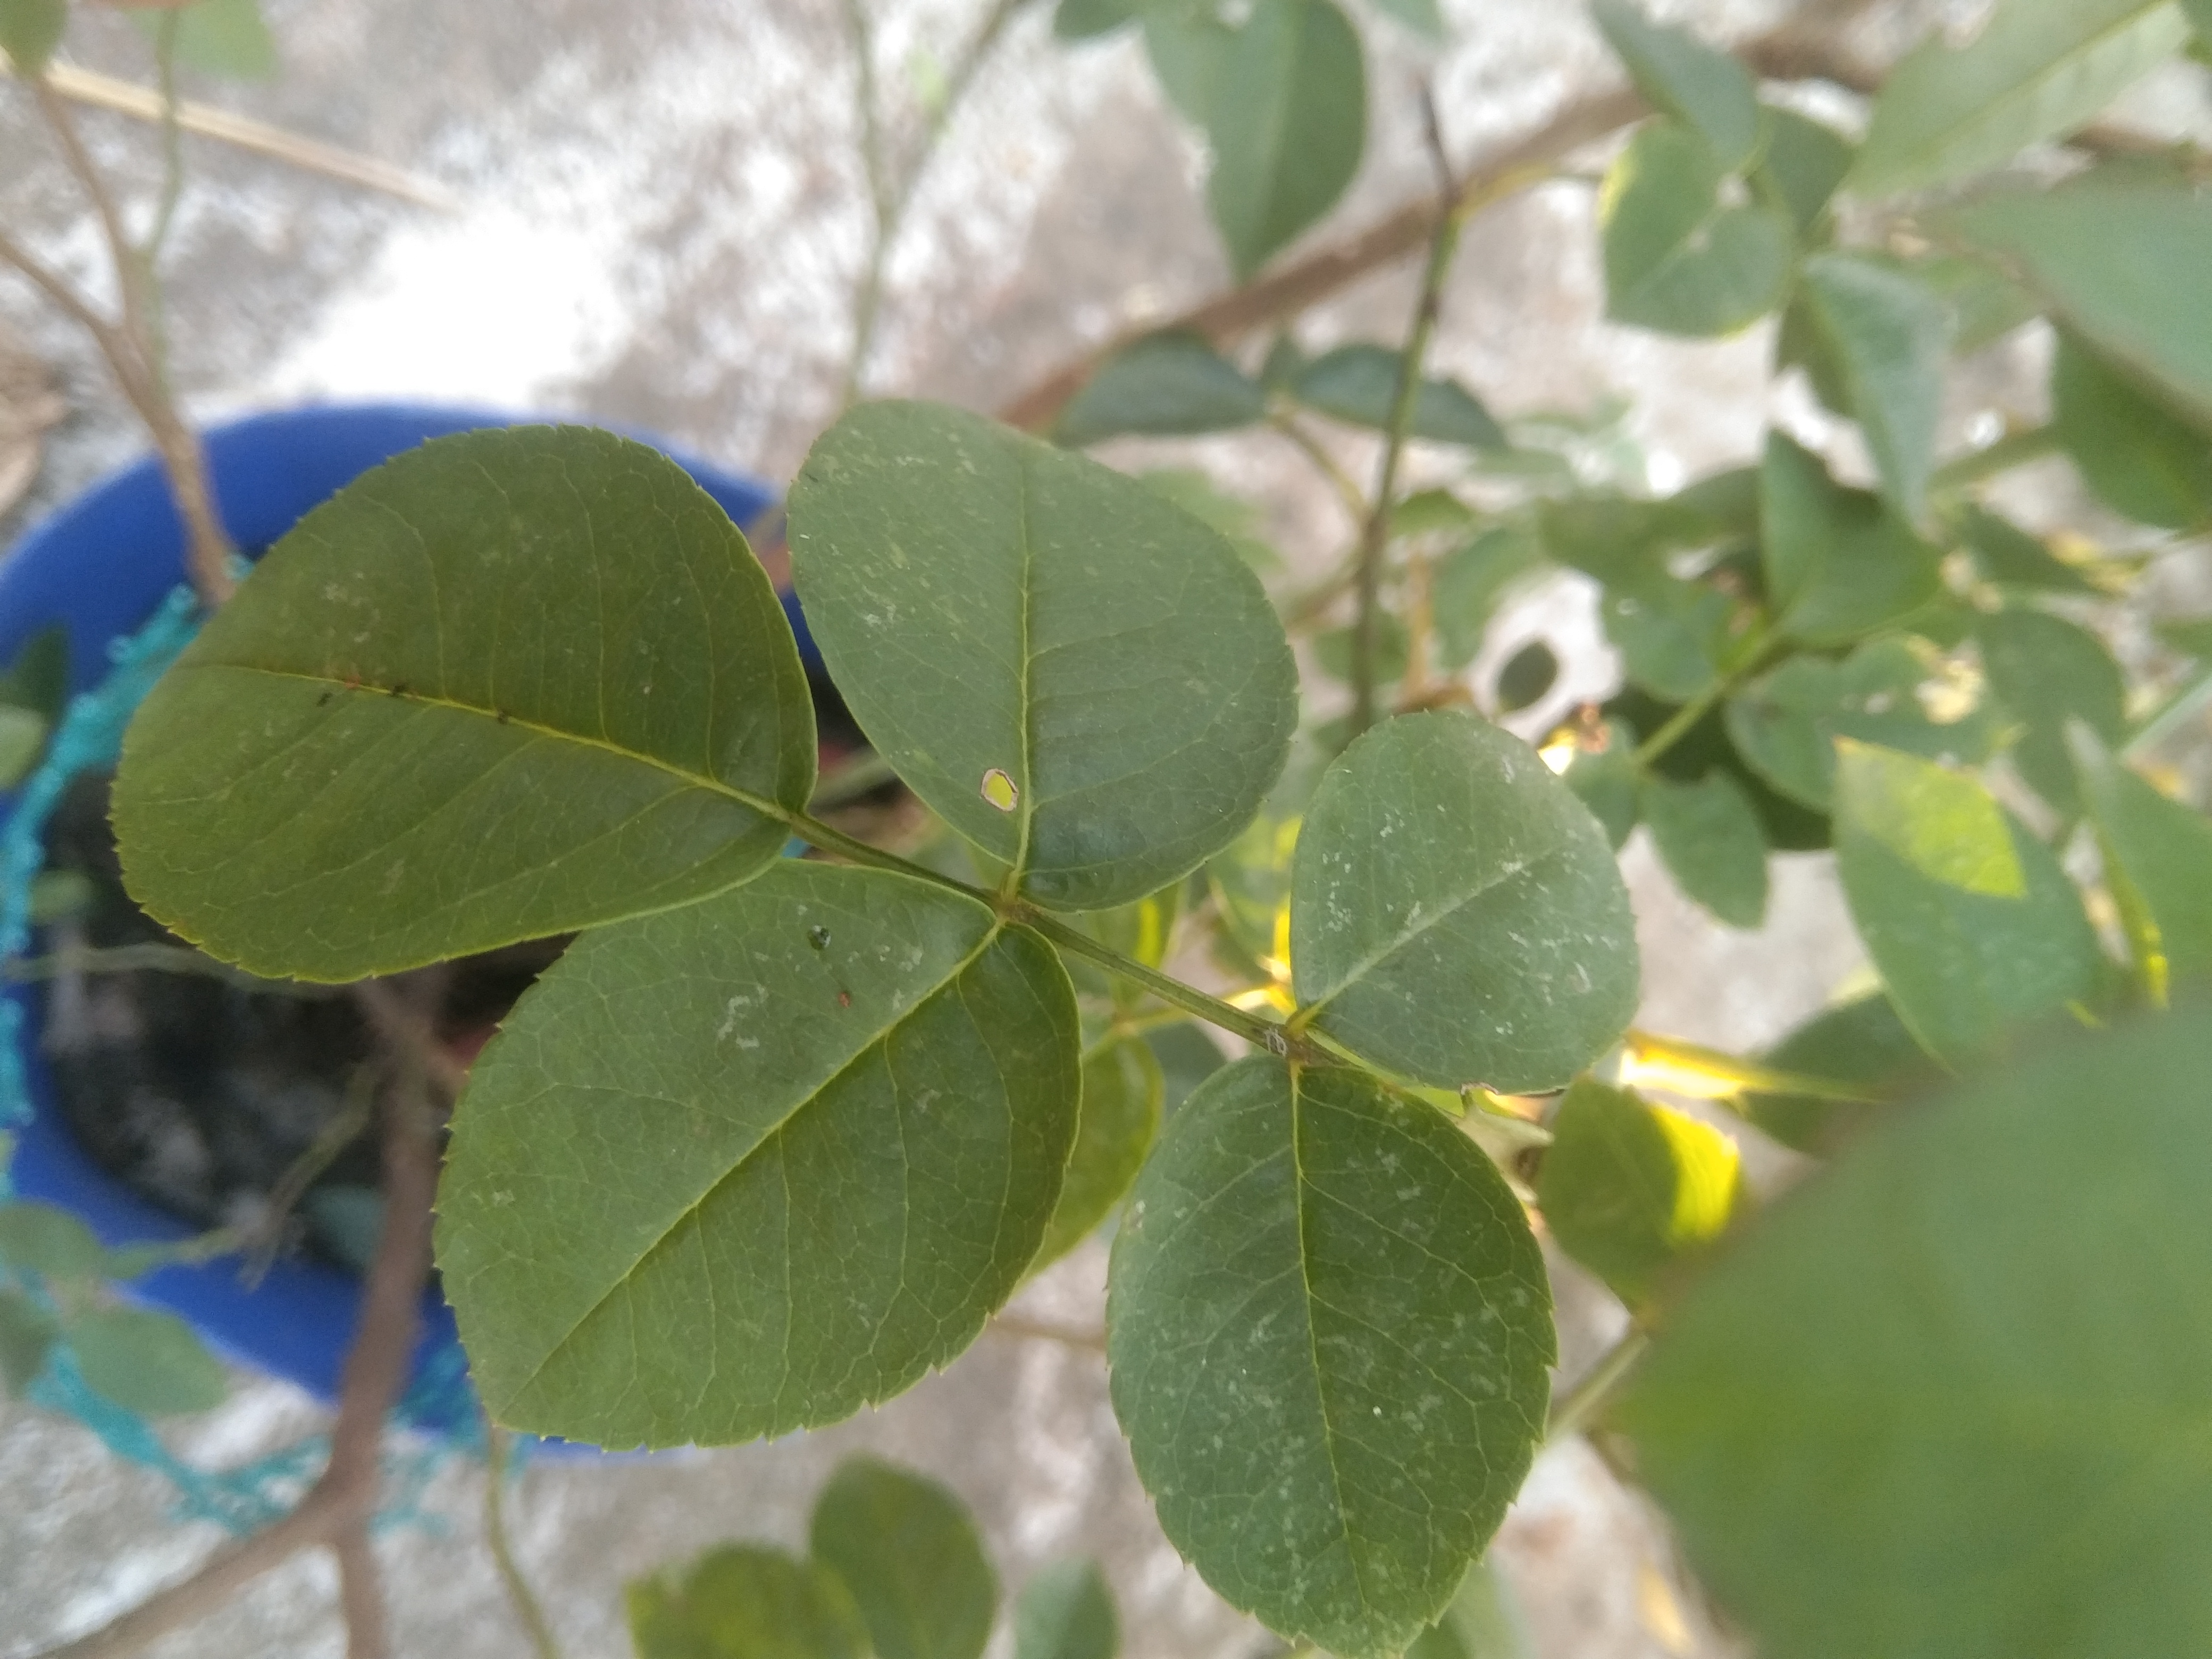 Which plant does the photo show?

rose
